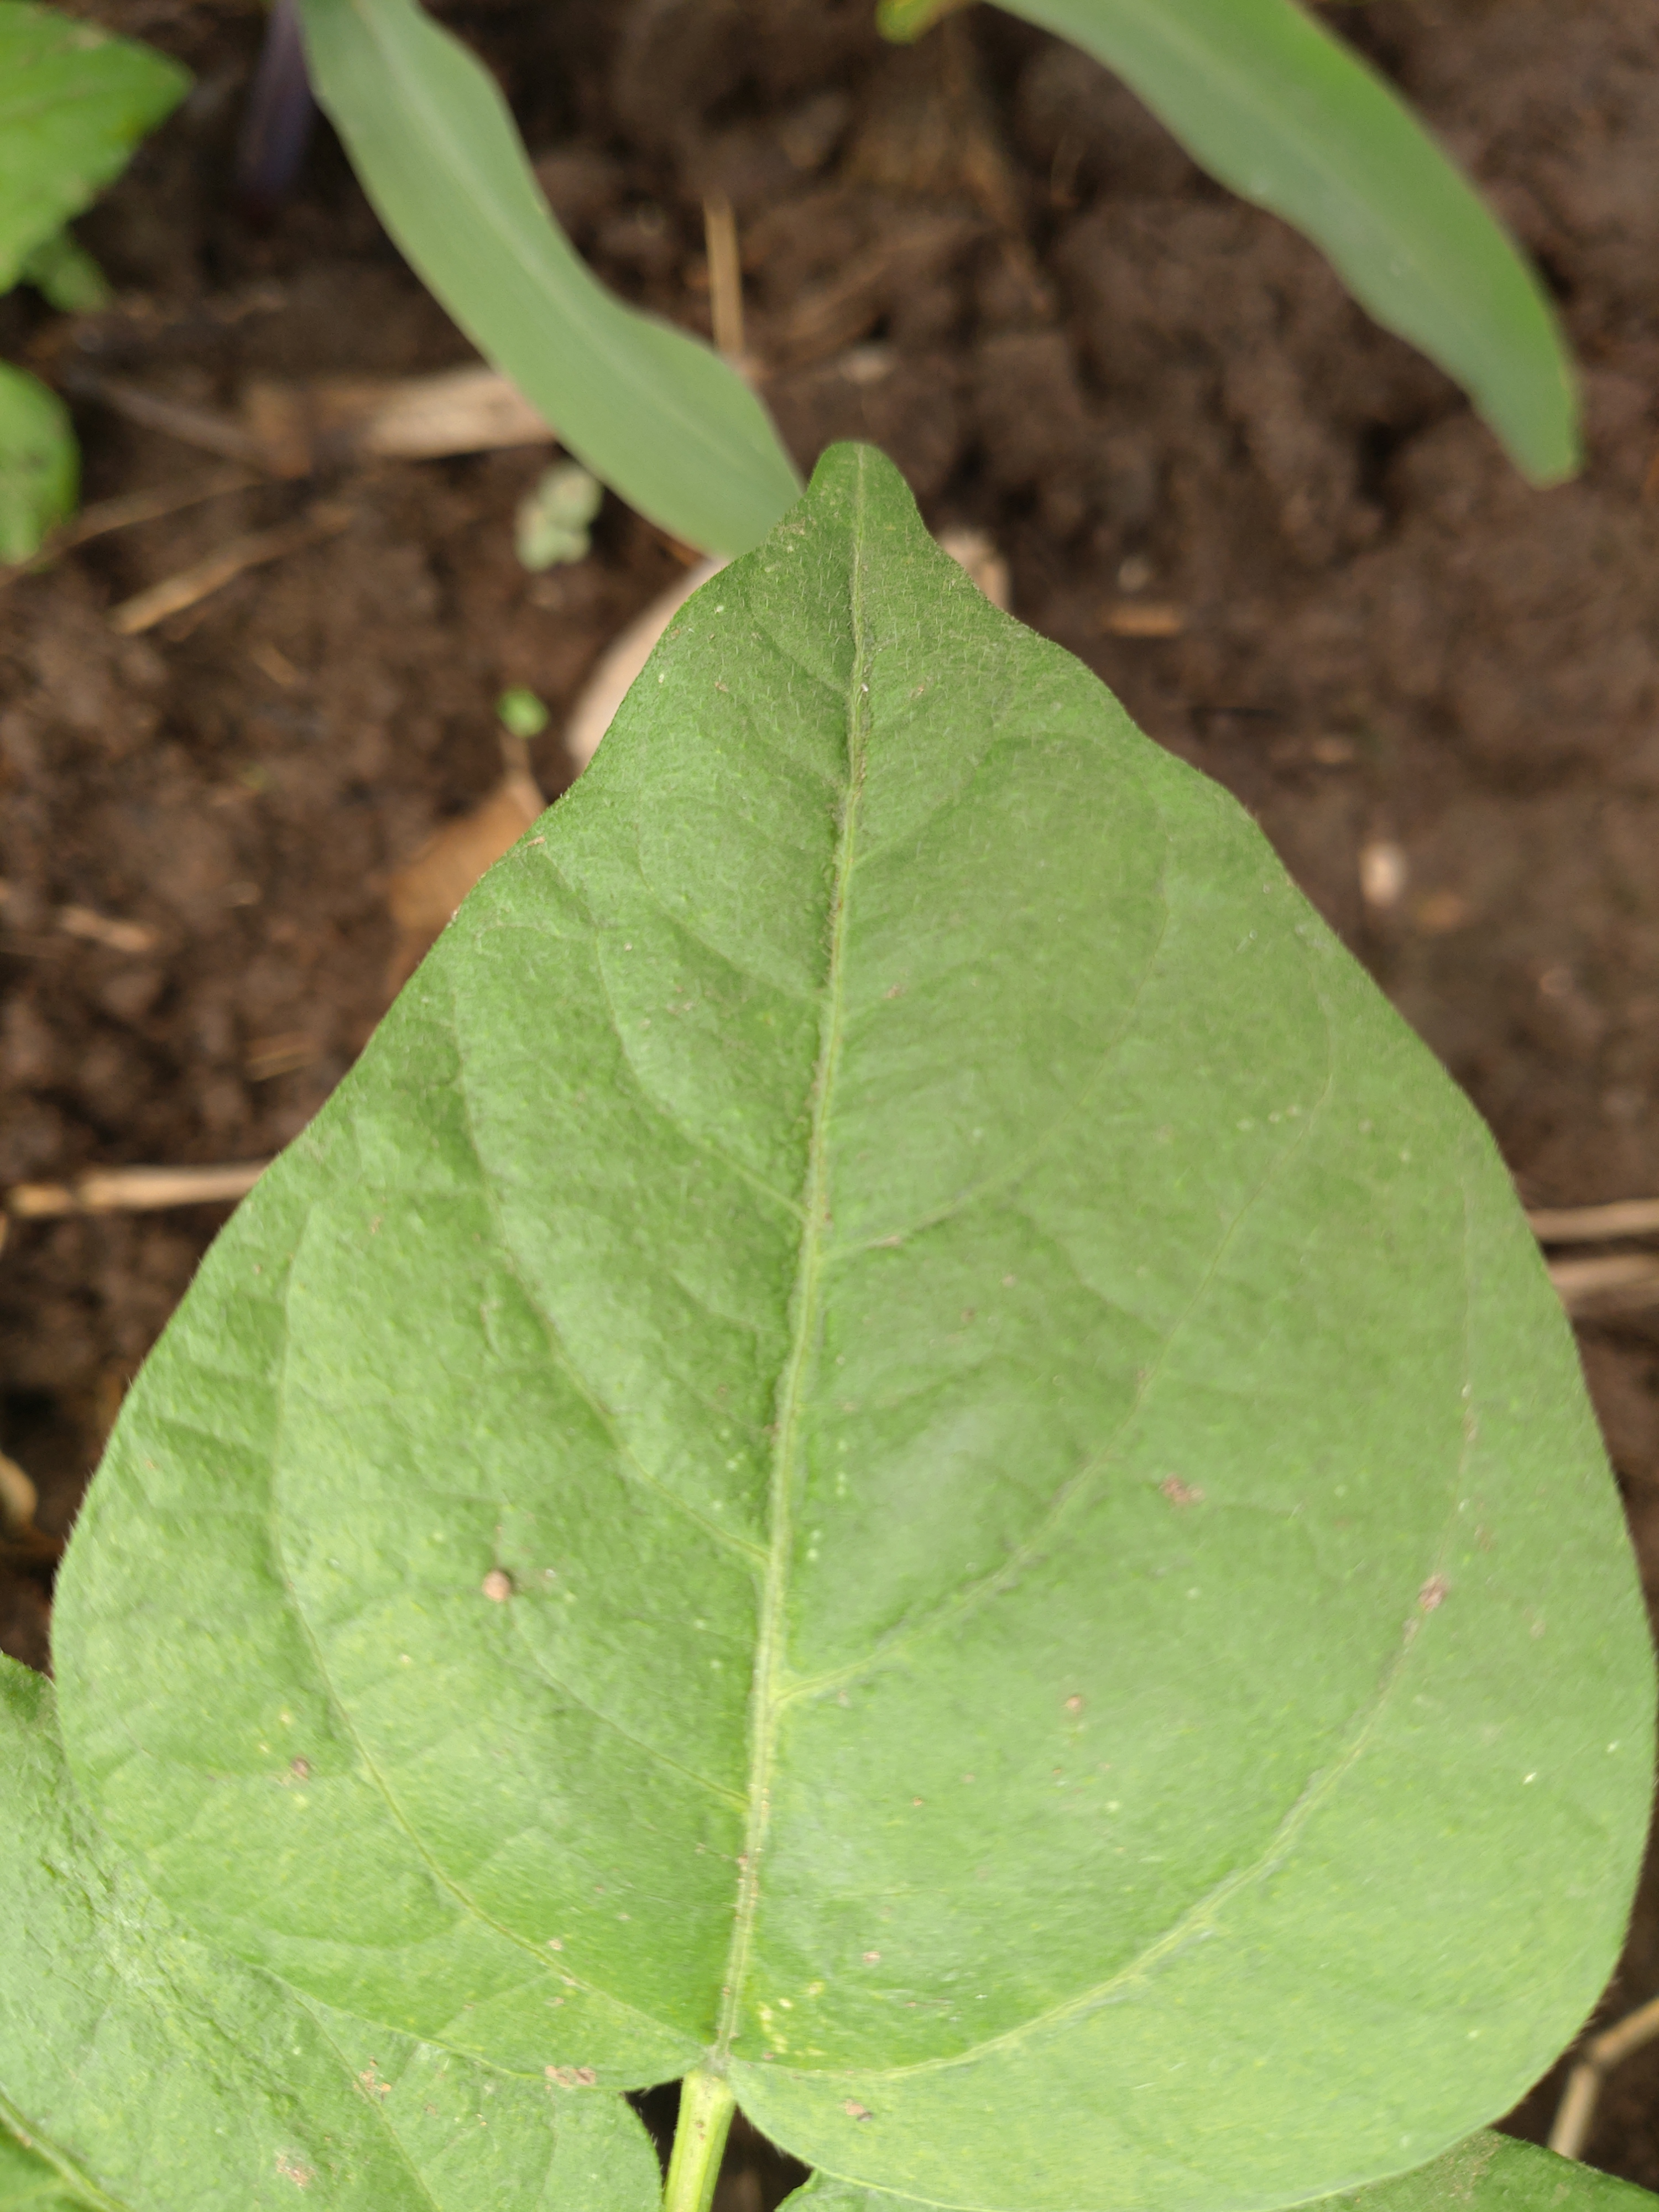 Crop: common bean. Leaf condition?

healthy
